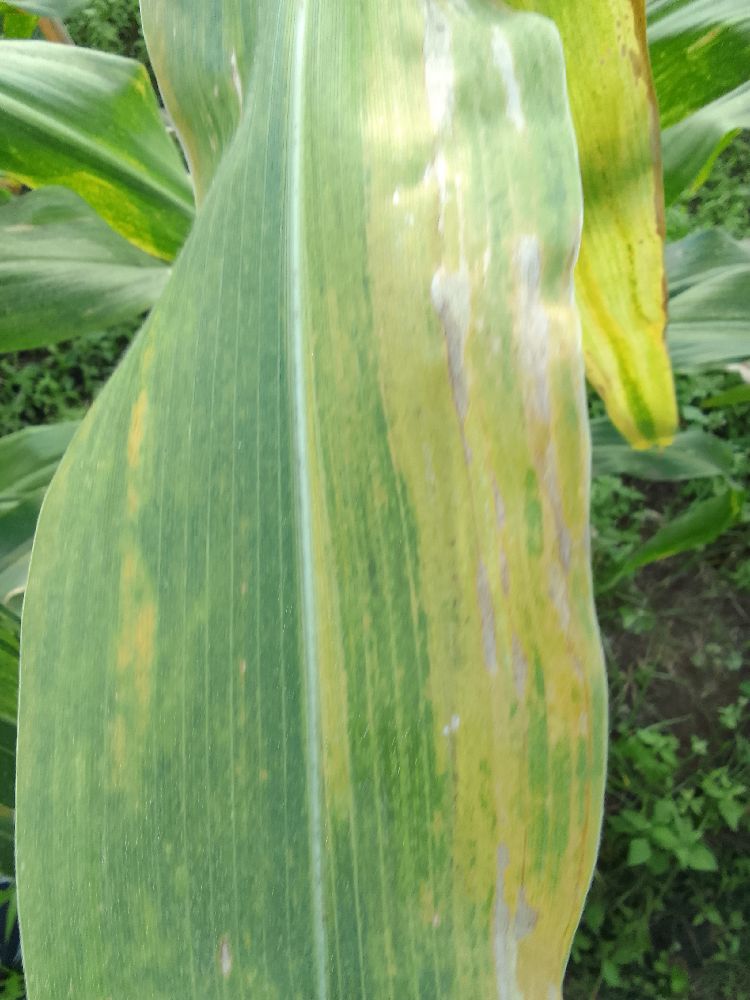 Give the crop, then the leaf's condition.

maize, maize lethal necrosis
